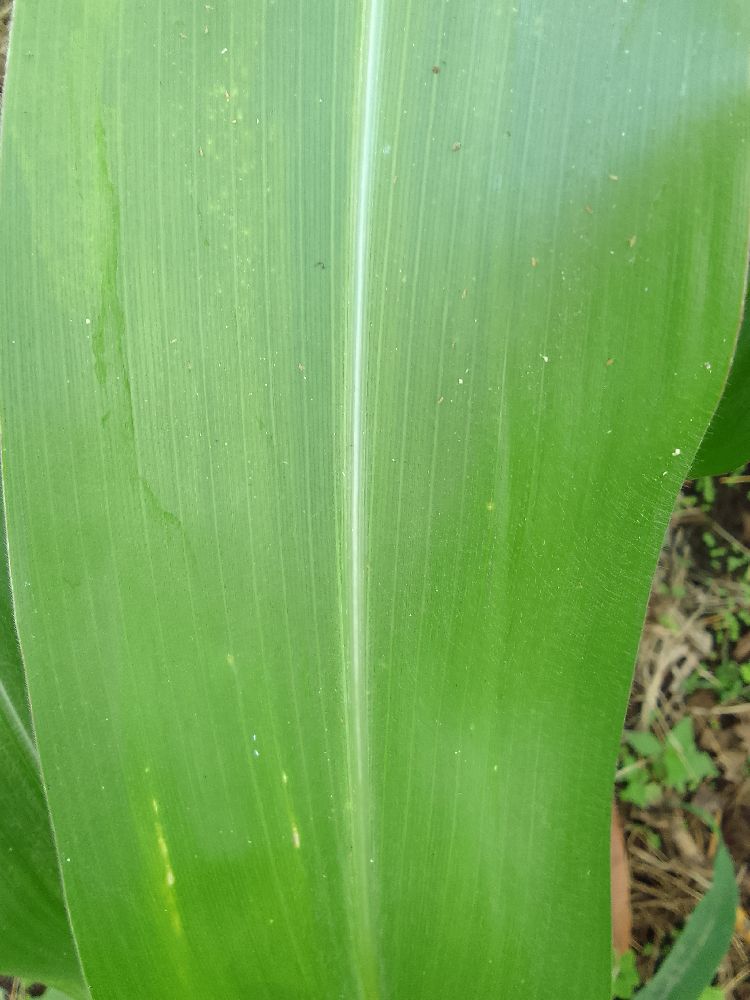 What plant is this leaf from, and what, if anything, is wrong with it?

maize, healthy
